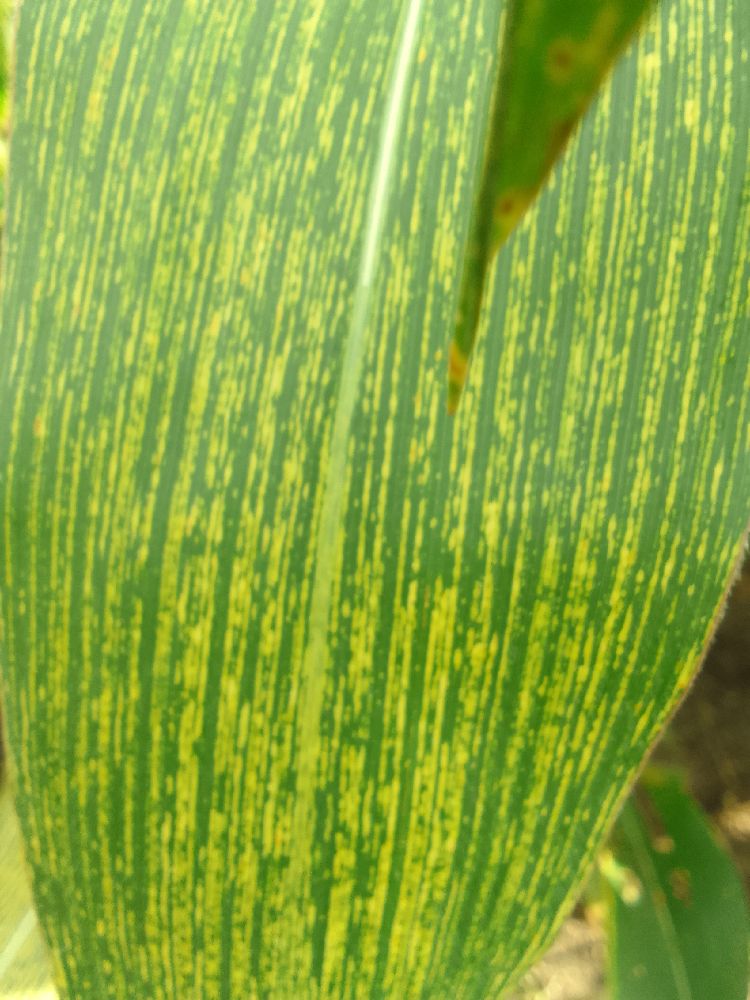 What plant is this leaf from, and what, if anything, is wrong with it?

maize, maize streak virus
